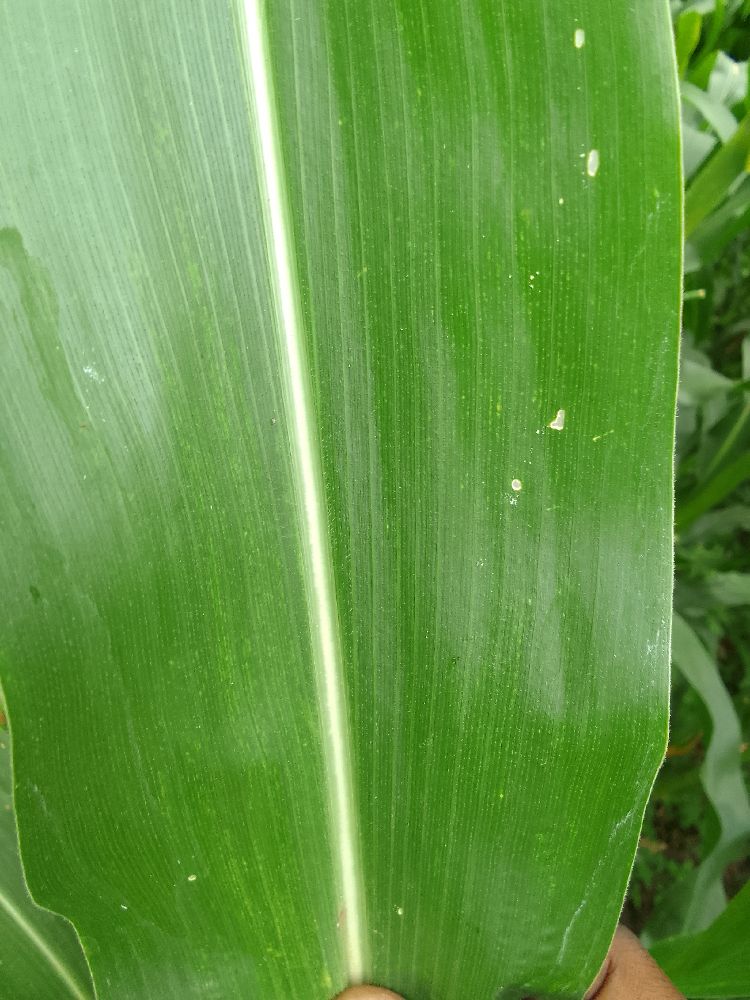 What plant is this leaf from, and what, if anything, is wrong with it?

maize, healthy
